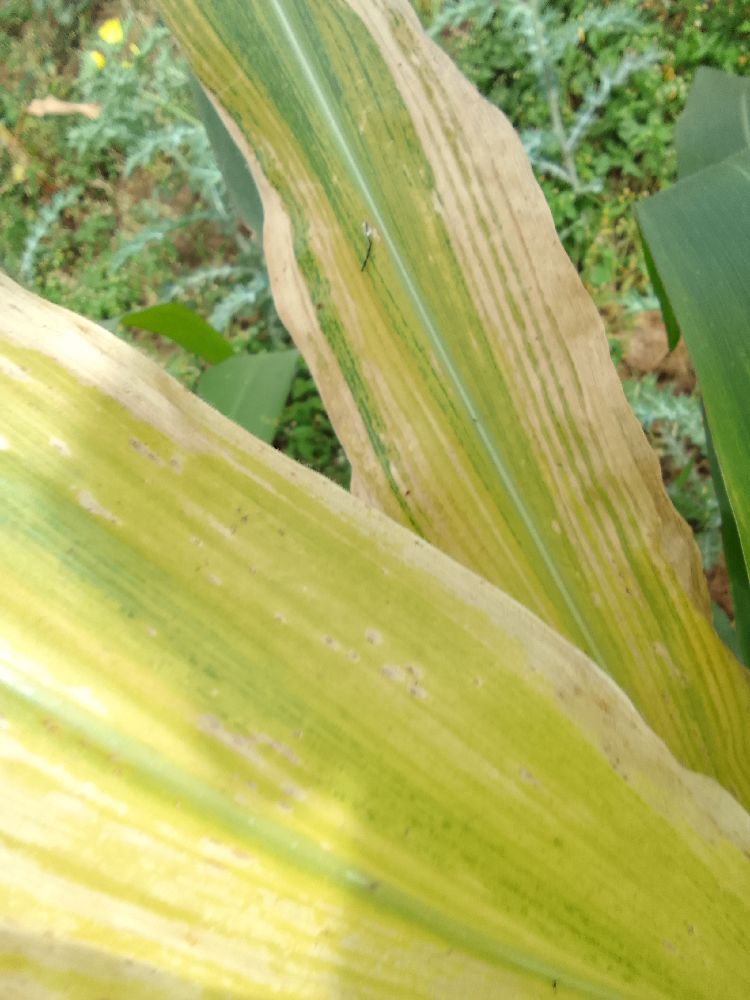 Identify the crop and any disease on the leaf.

maize, maize lethal necrosis
